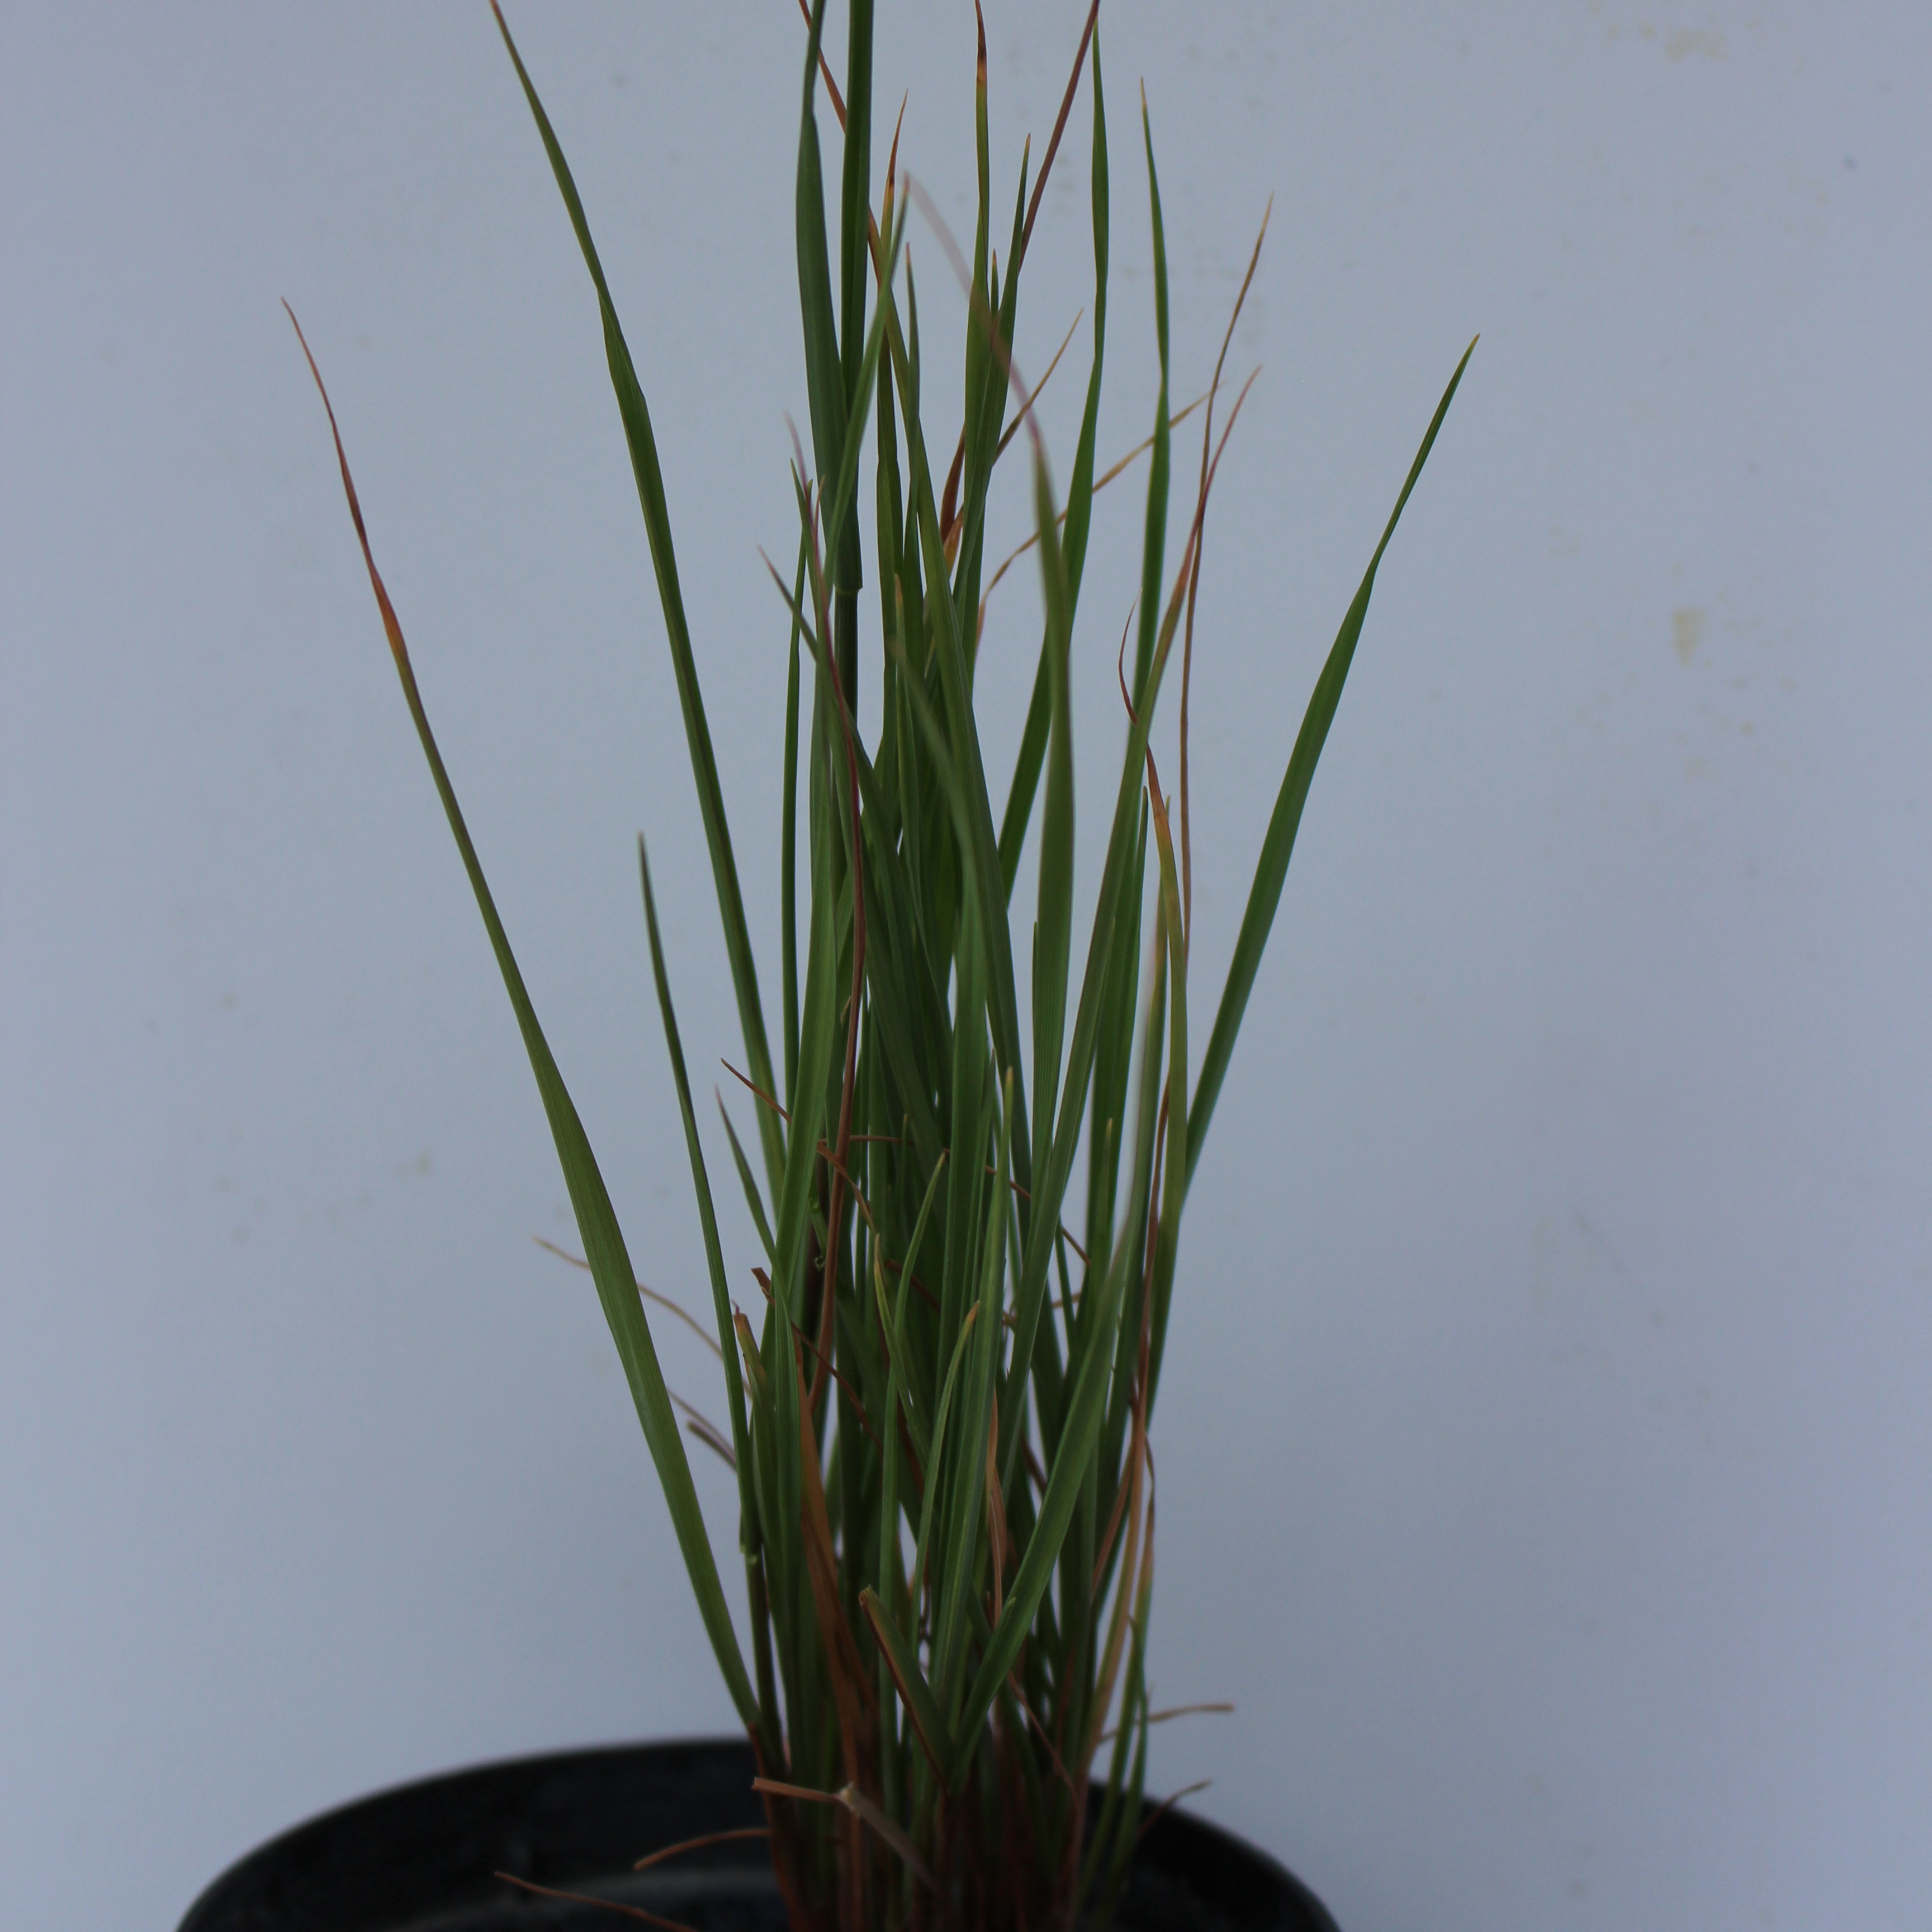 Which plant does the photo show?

Lolium multiflorum
